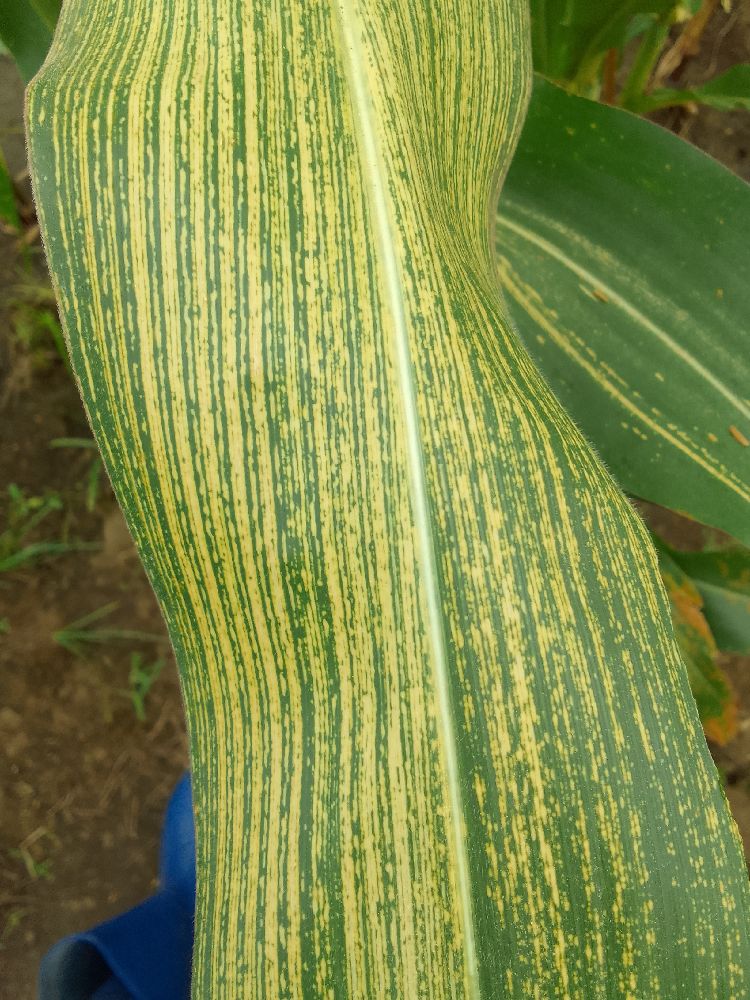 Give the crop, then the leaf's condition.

maize, maize streak virus
